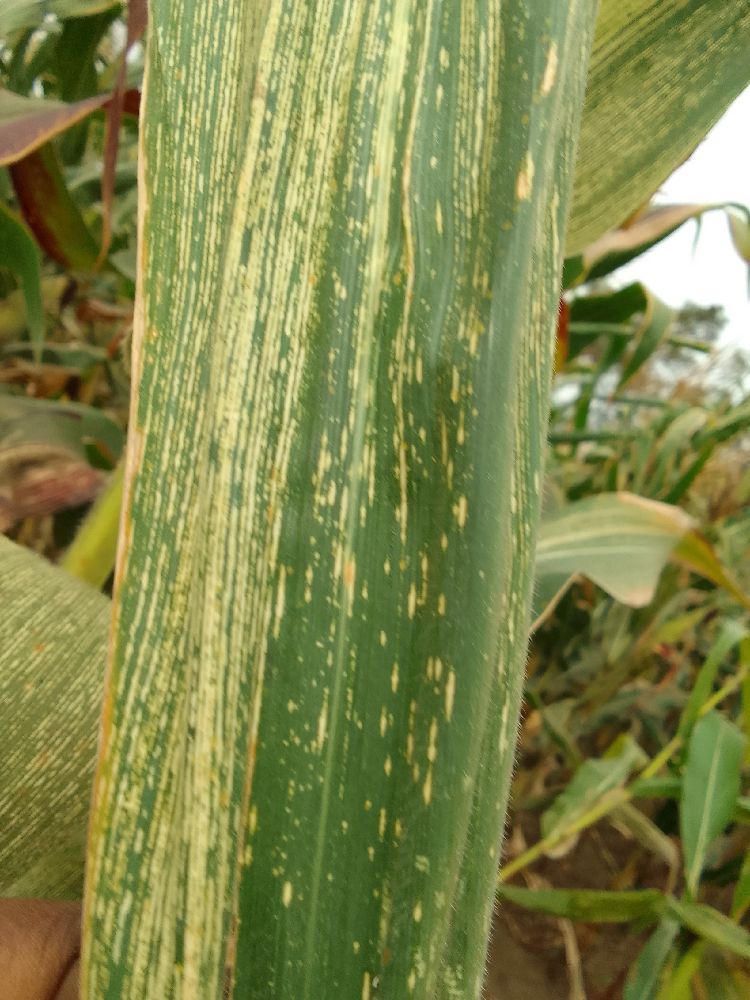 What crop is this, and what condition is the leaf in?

maize, maize streak virus
